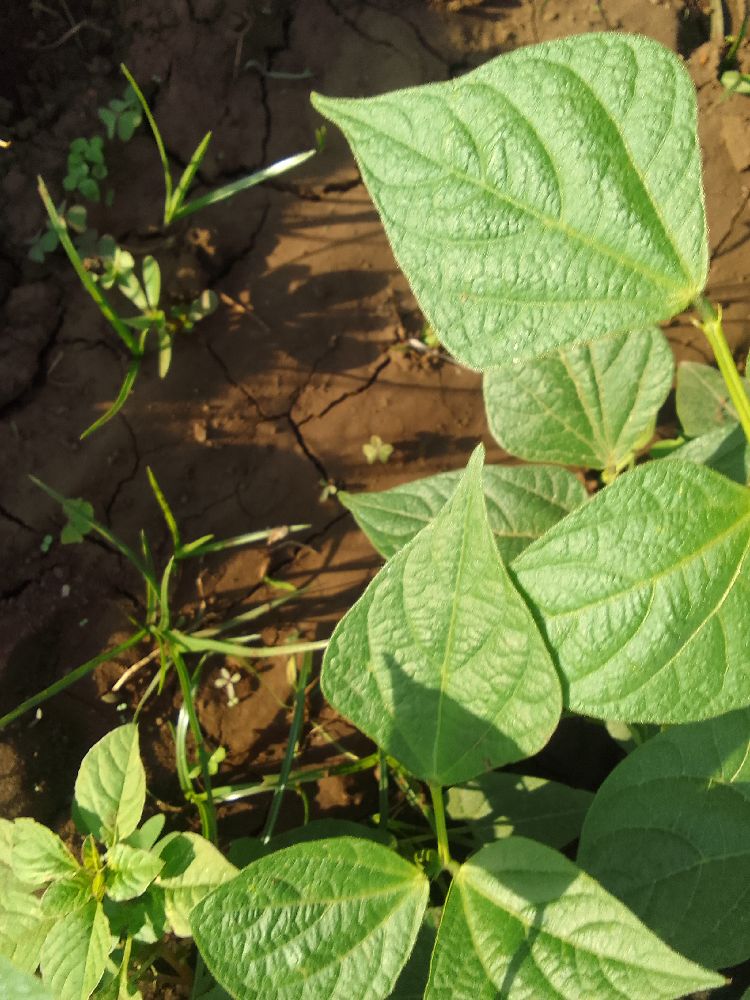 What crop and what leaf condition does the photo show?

common bean, healthy
